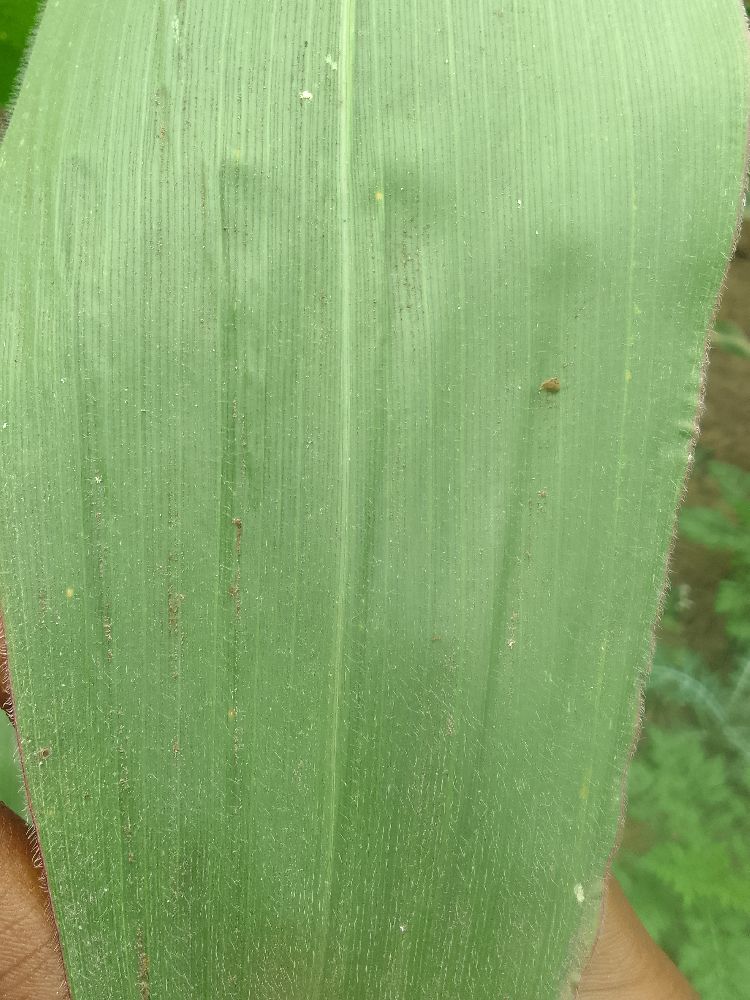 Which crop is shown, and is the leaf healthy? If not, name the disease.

maize, healthy
